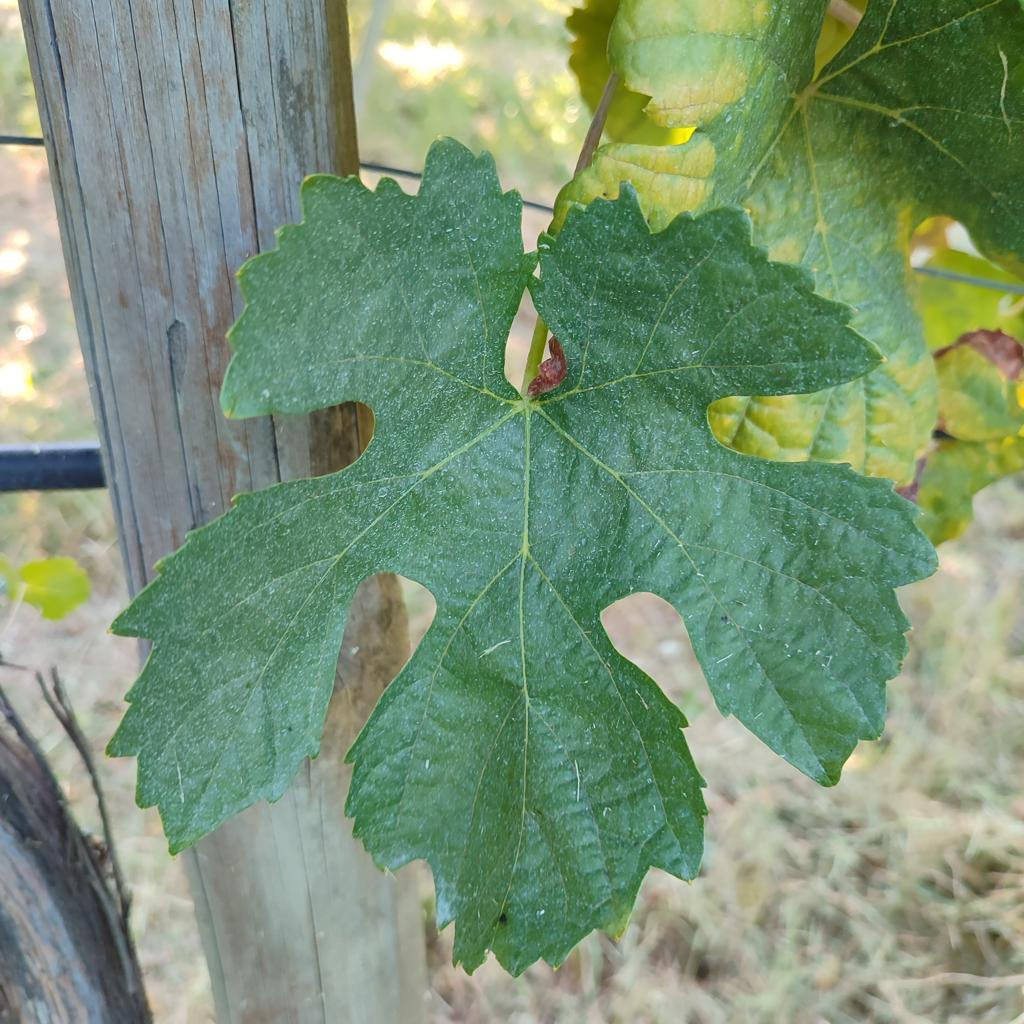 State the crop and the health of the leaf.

grapevine, healthy
